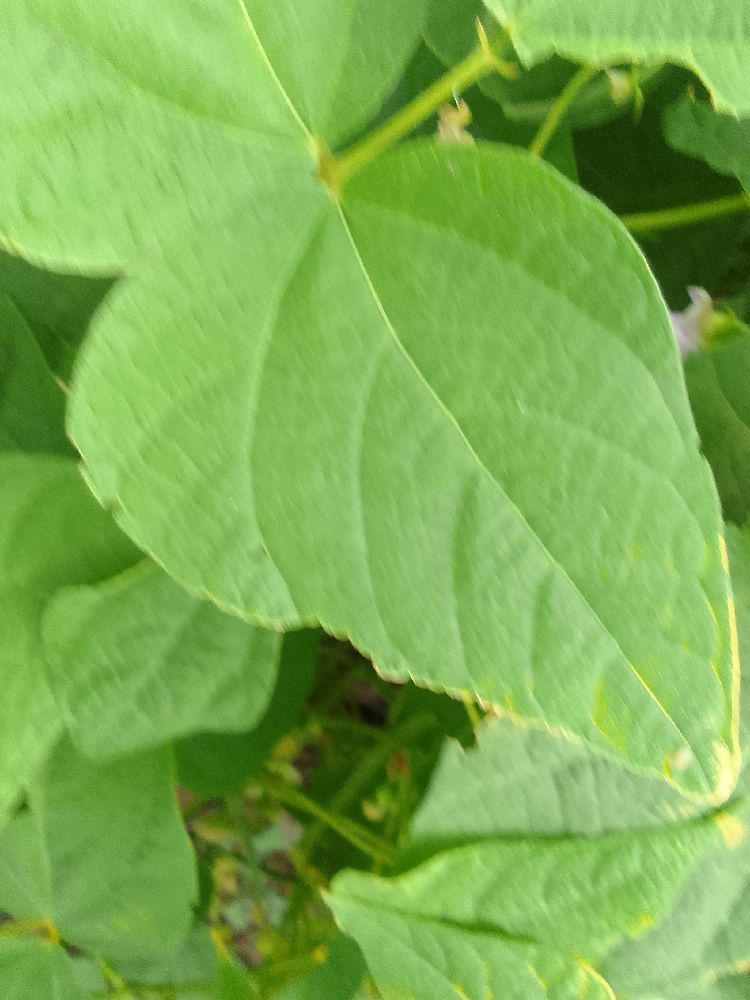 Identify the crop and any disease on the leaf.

common bean, healthy
